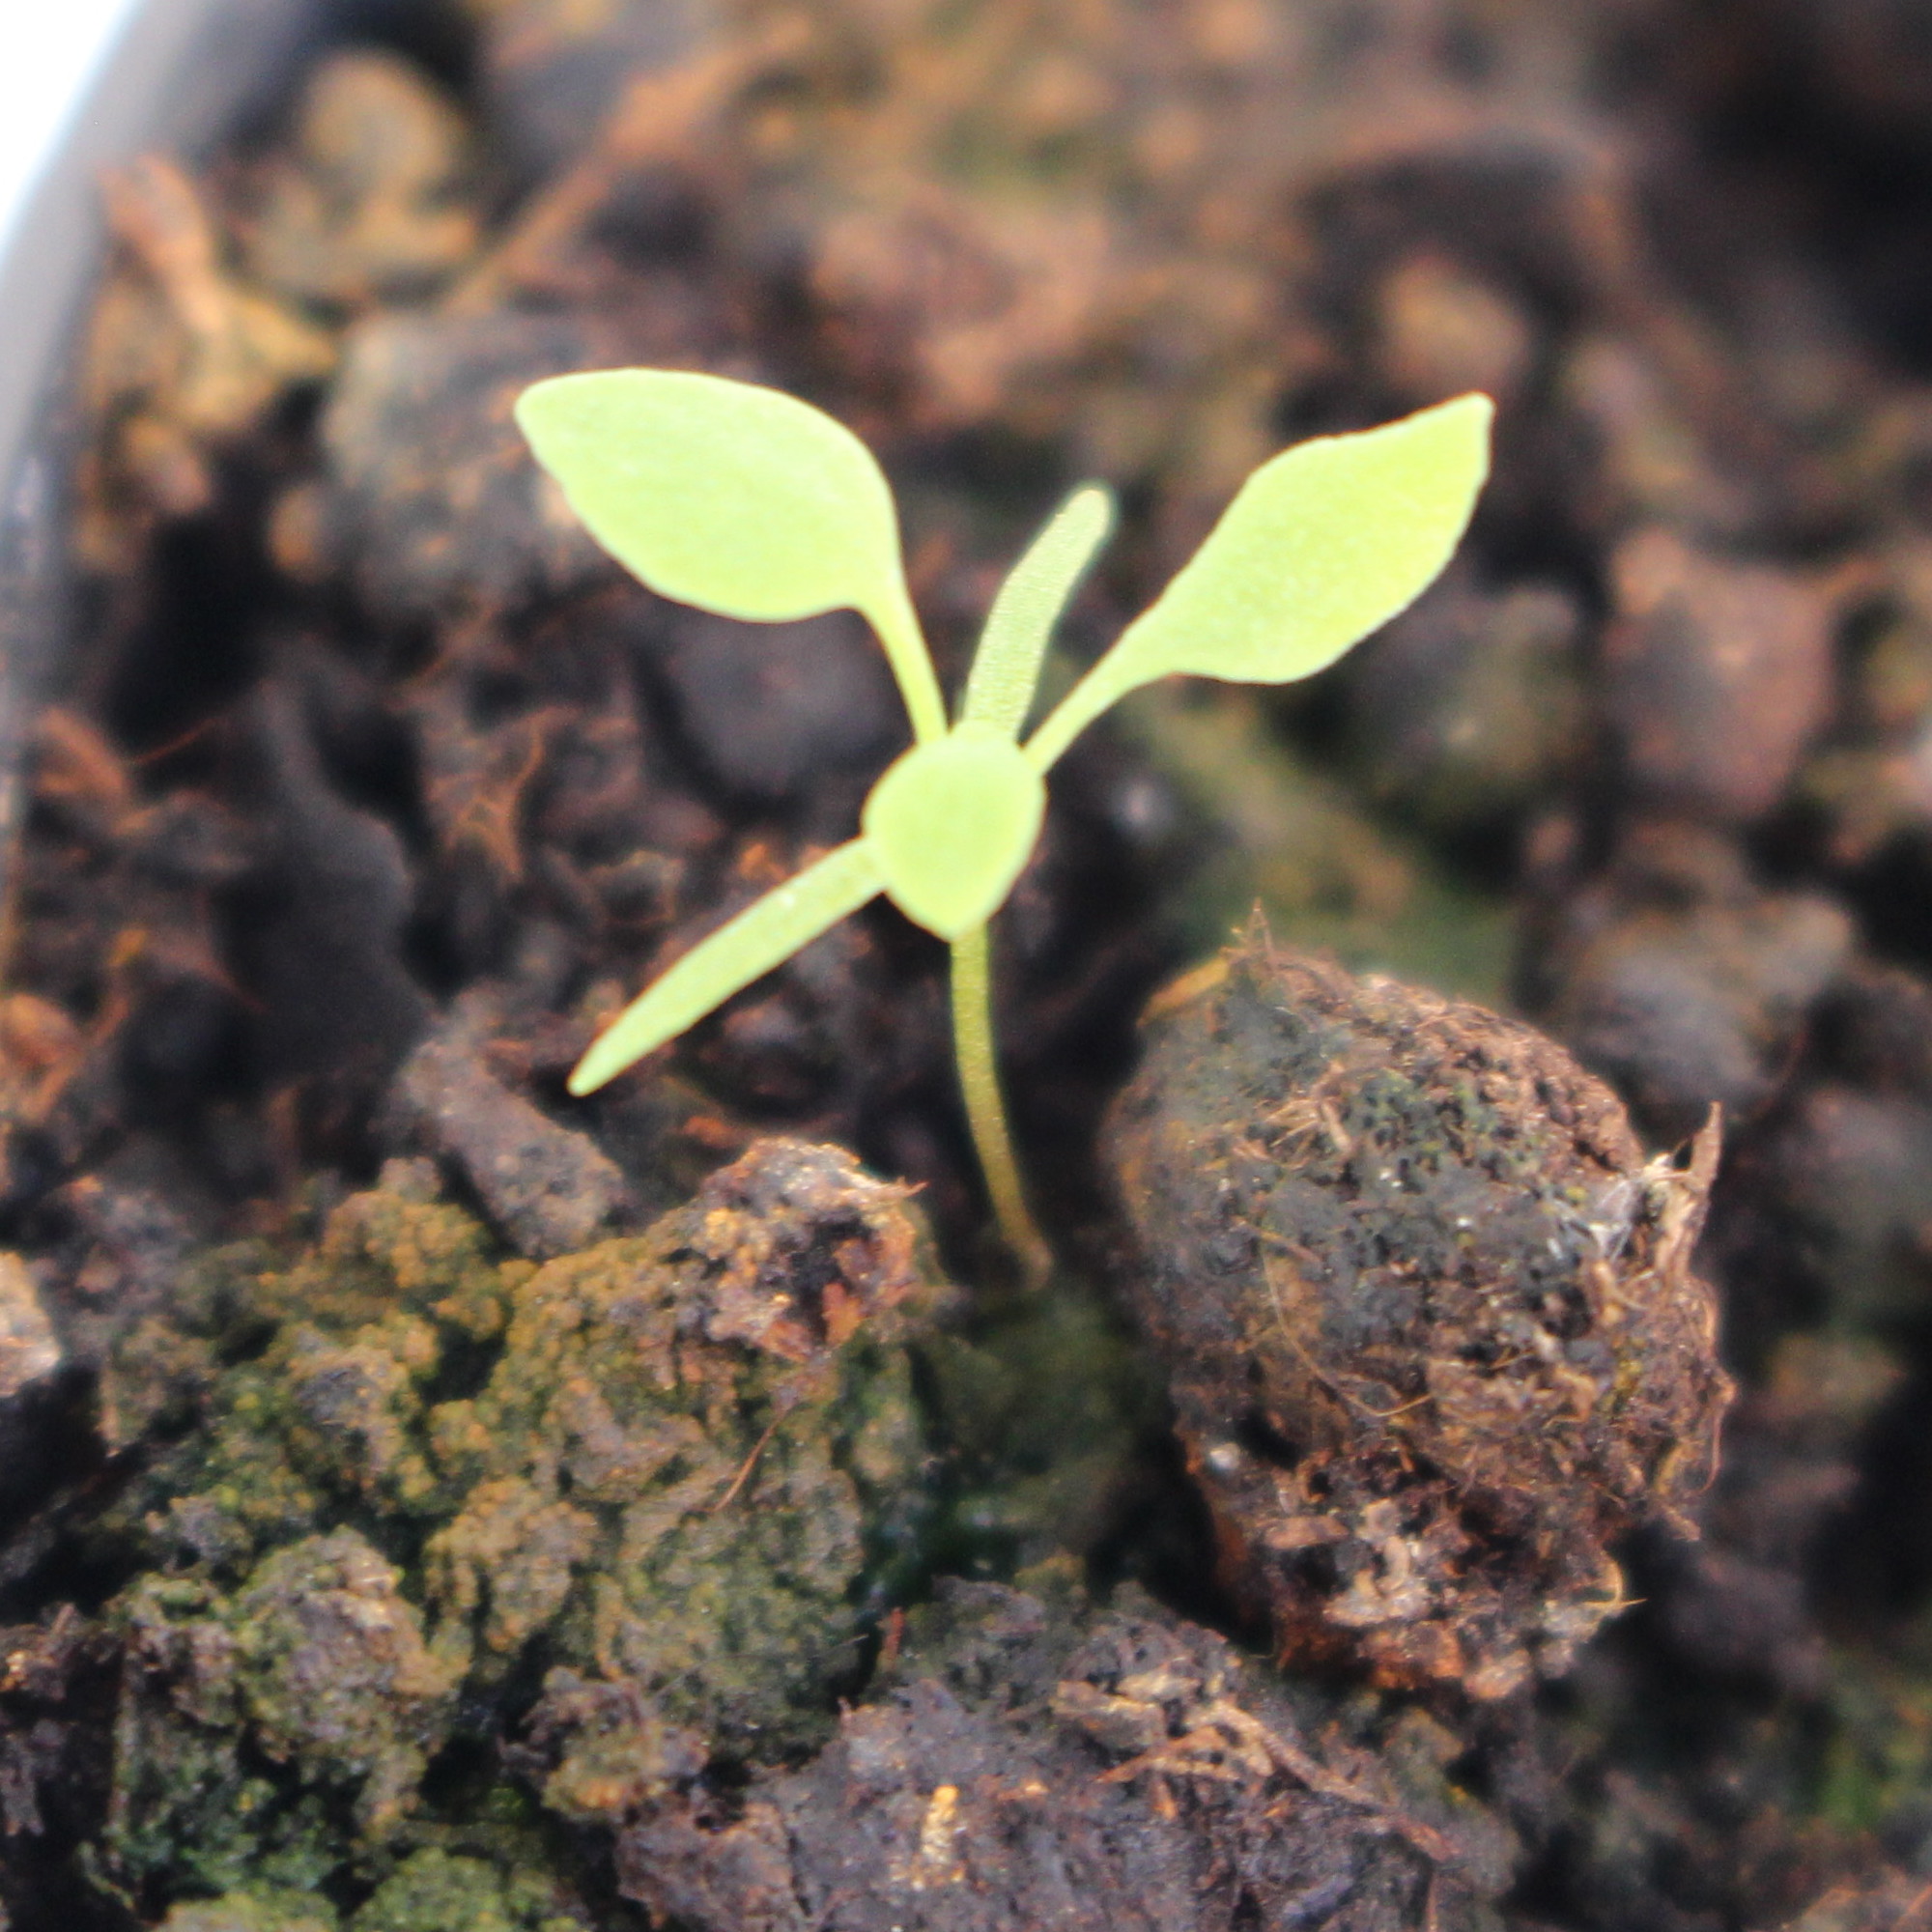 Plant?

Papaver rhoeas
